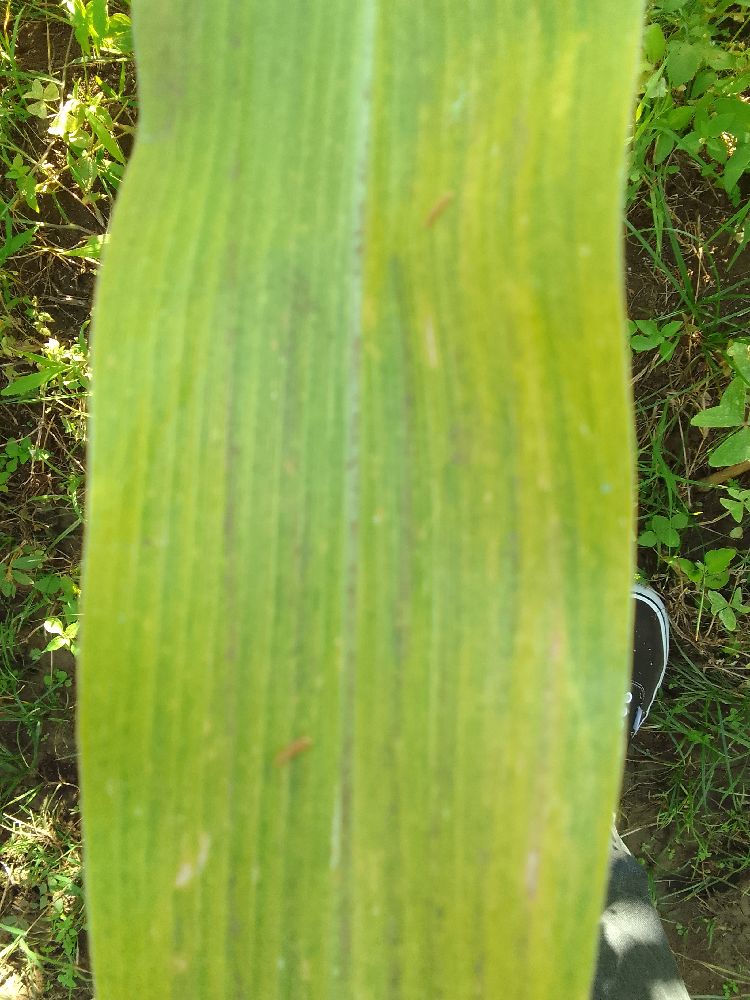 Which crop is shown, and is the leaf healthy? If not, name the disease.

maize, maize lethal necrosis
